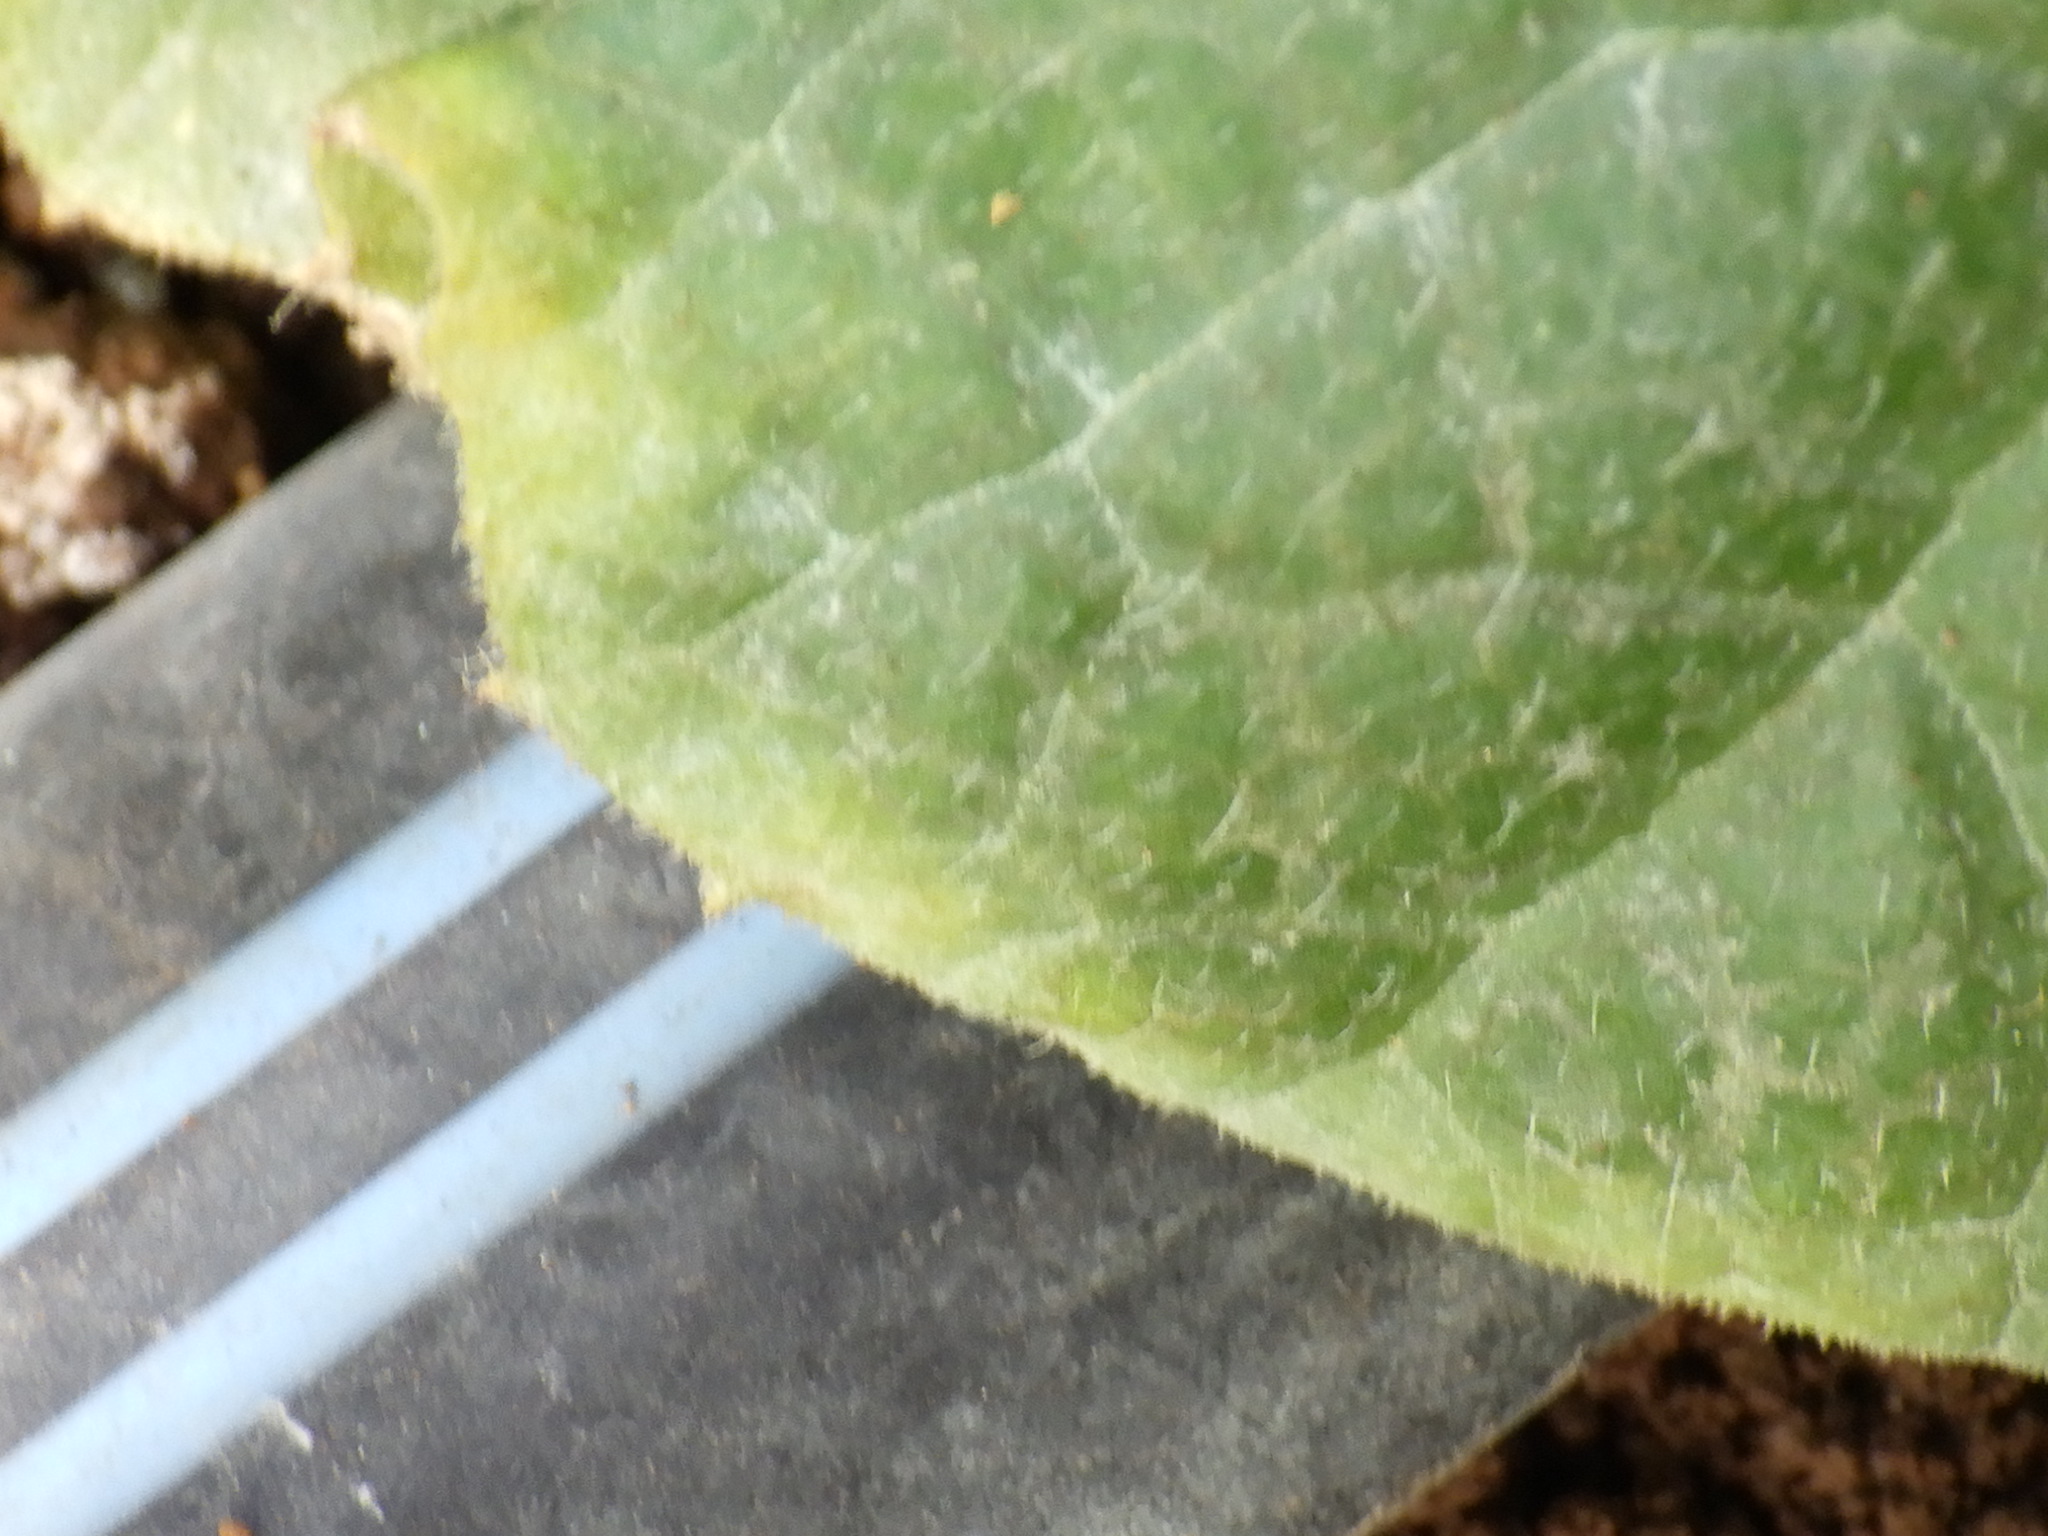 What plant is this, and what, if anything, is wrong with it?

zucchini, chlorosis
